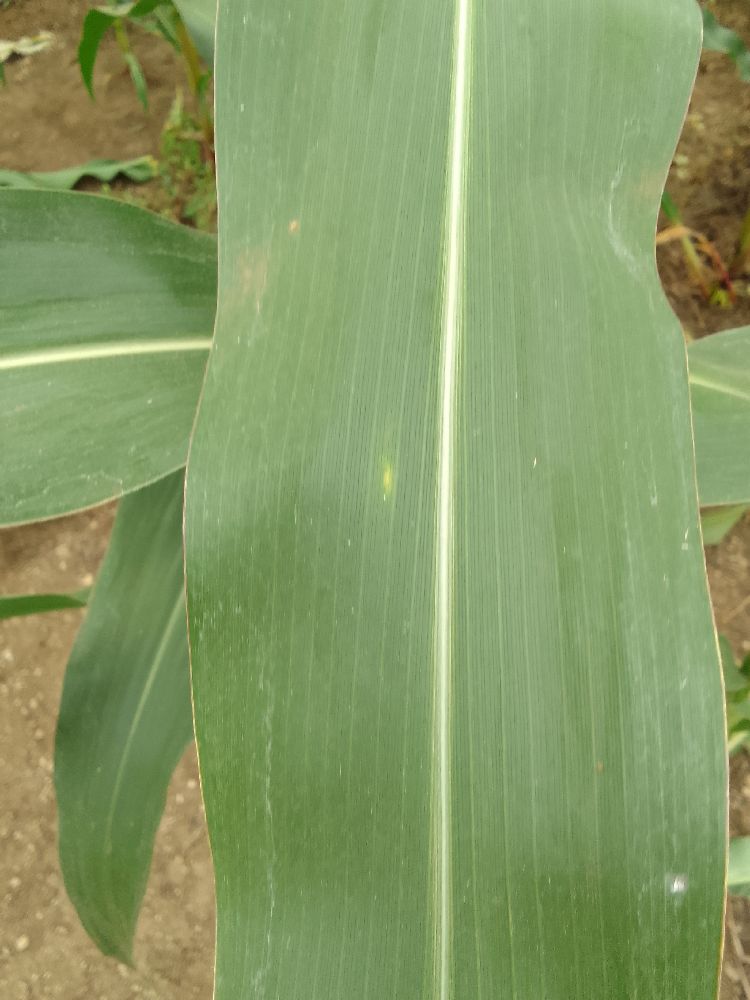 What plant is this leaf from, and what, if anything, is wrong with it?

maize, healthy
